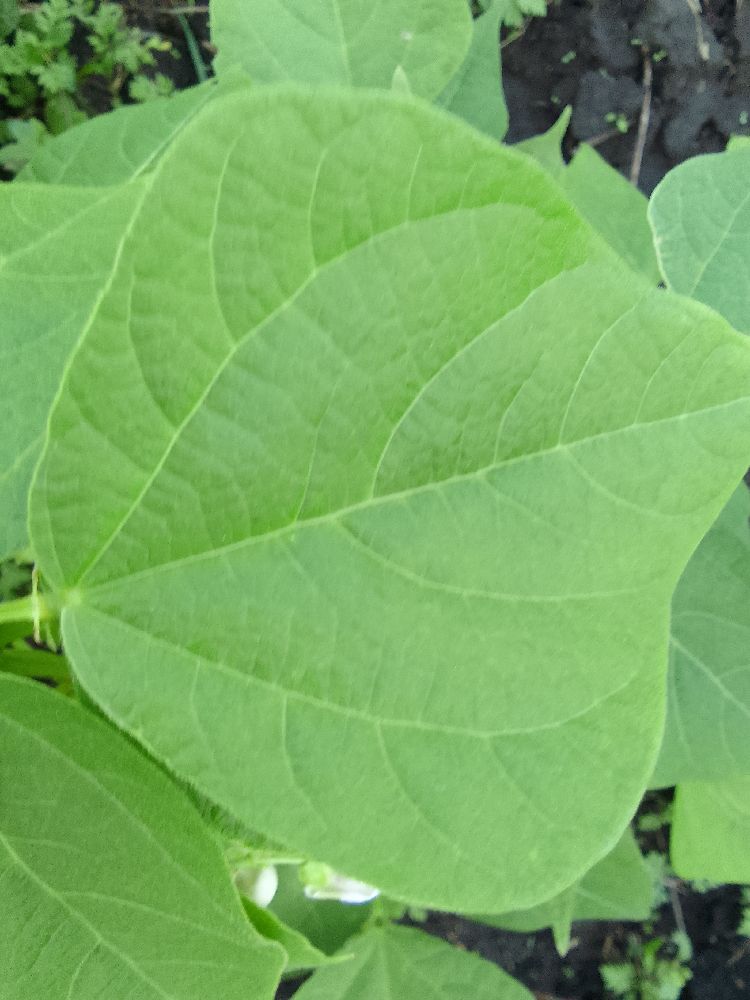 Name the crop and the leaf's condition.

common bean, healthy
